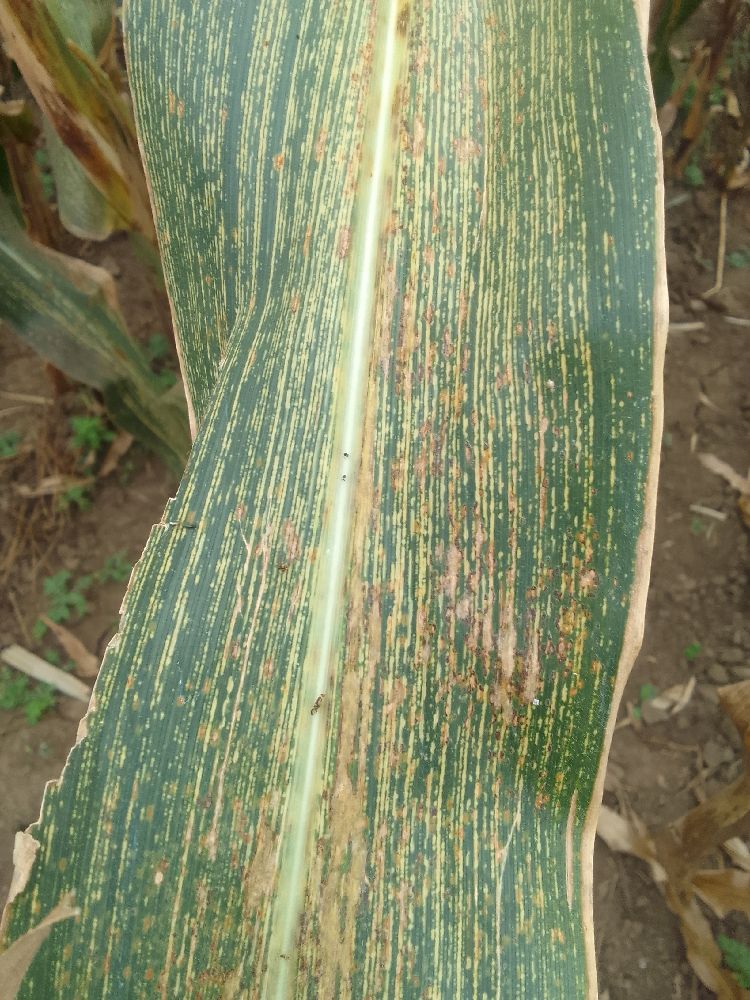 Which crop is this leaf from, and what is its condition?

maize, maize streak virus
